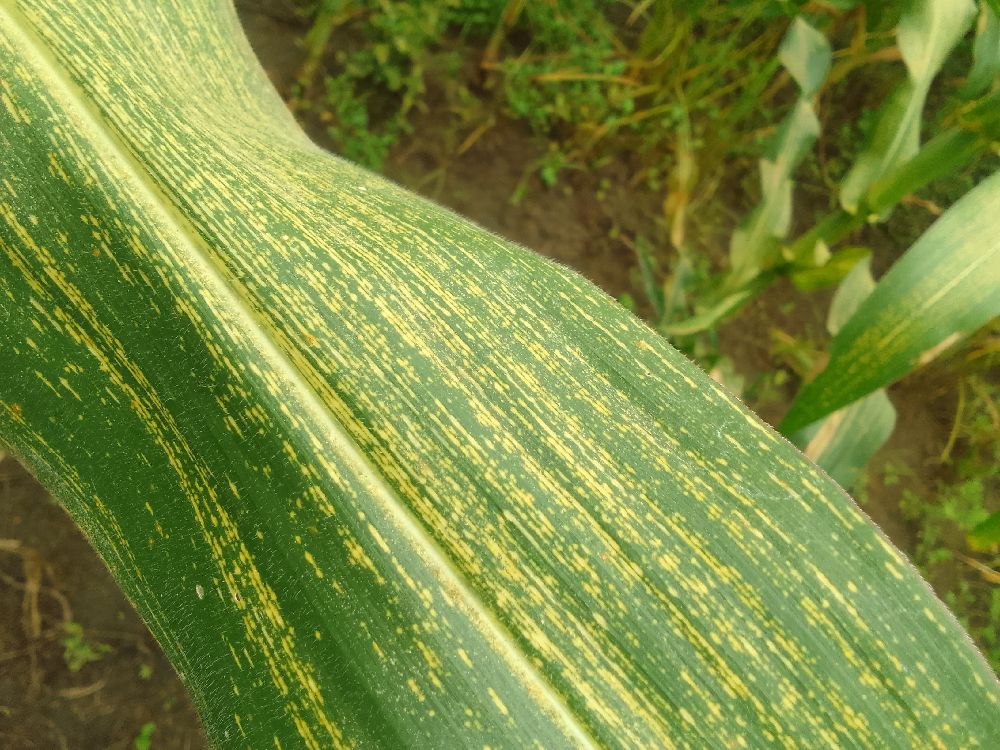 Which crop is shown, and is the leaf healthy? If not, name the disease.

maize, maize streak virus
